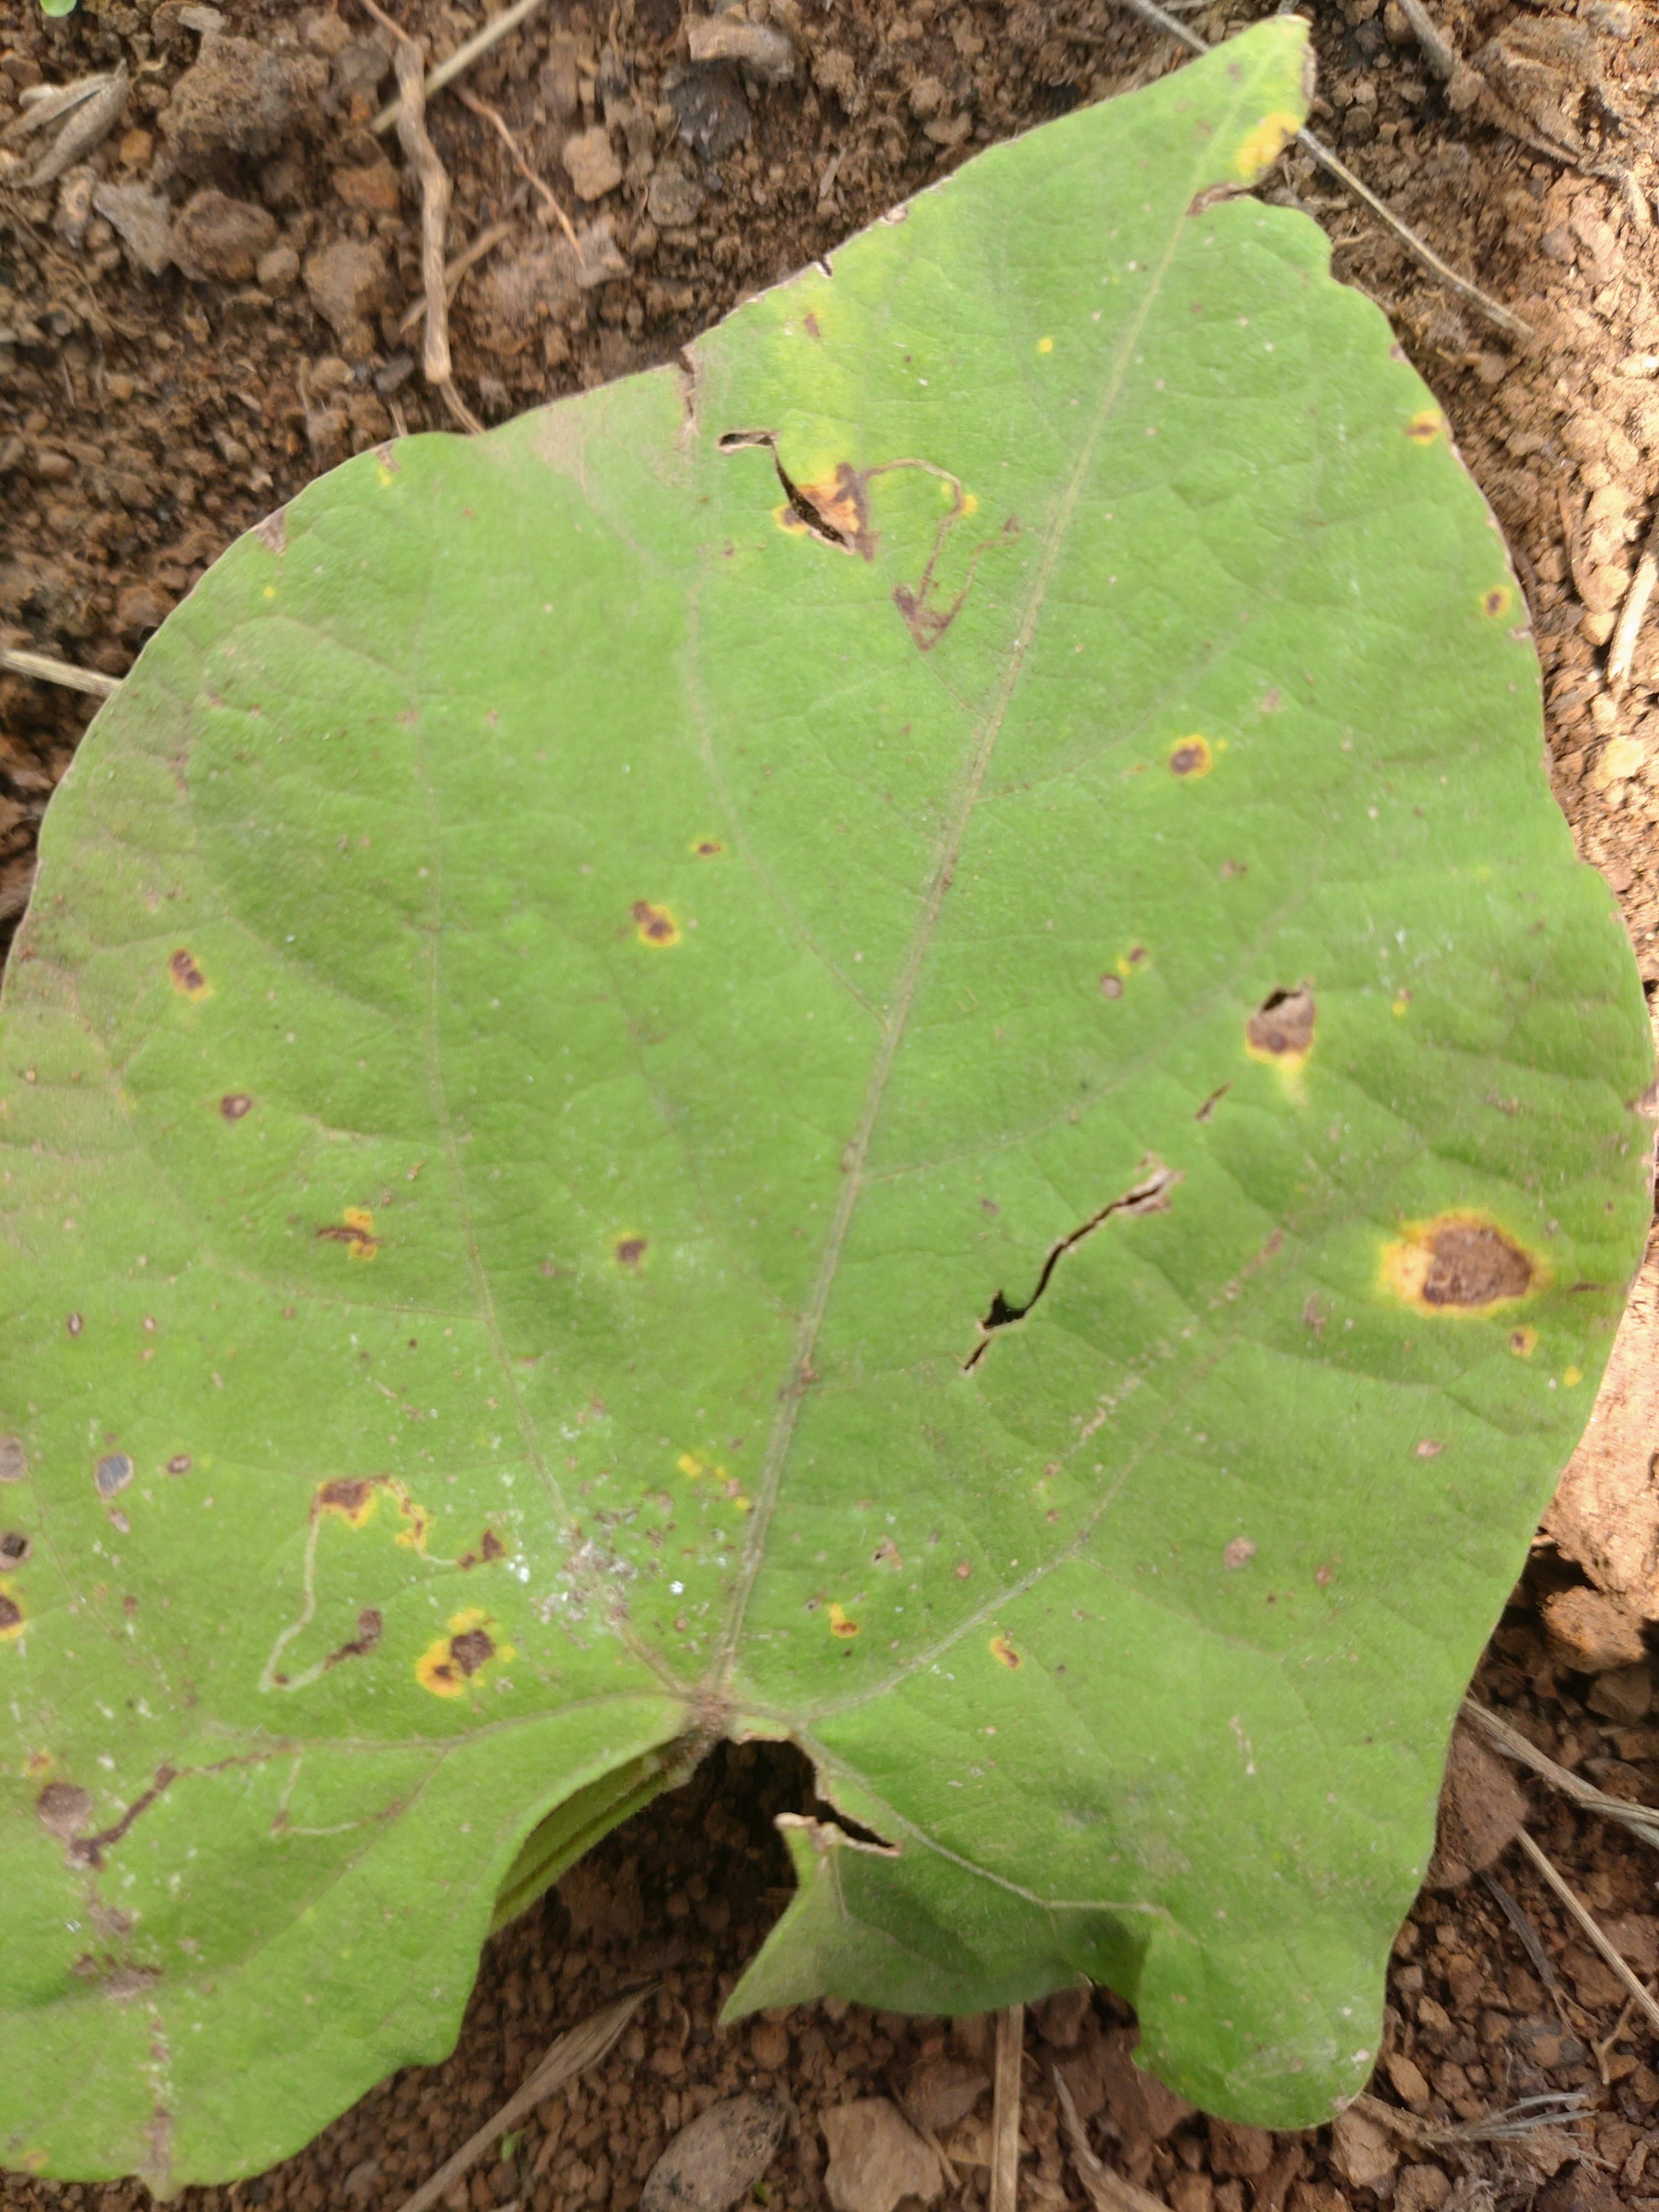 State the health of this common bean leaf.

rust
